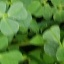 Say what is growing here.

unstructured weed
